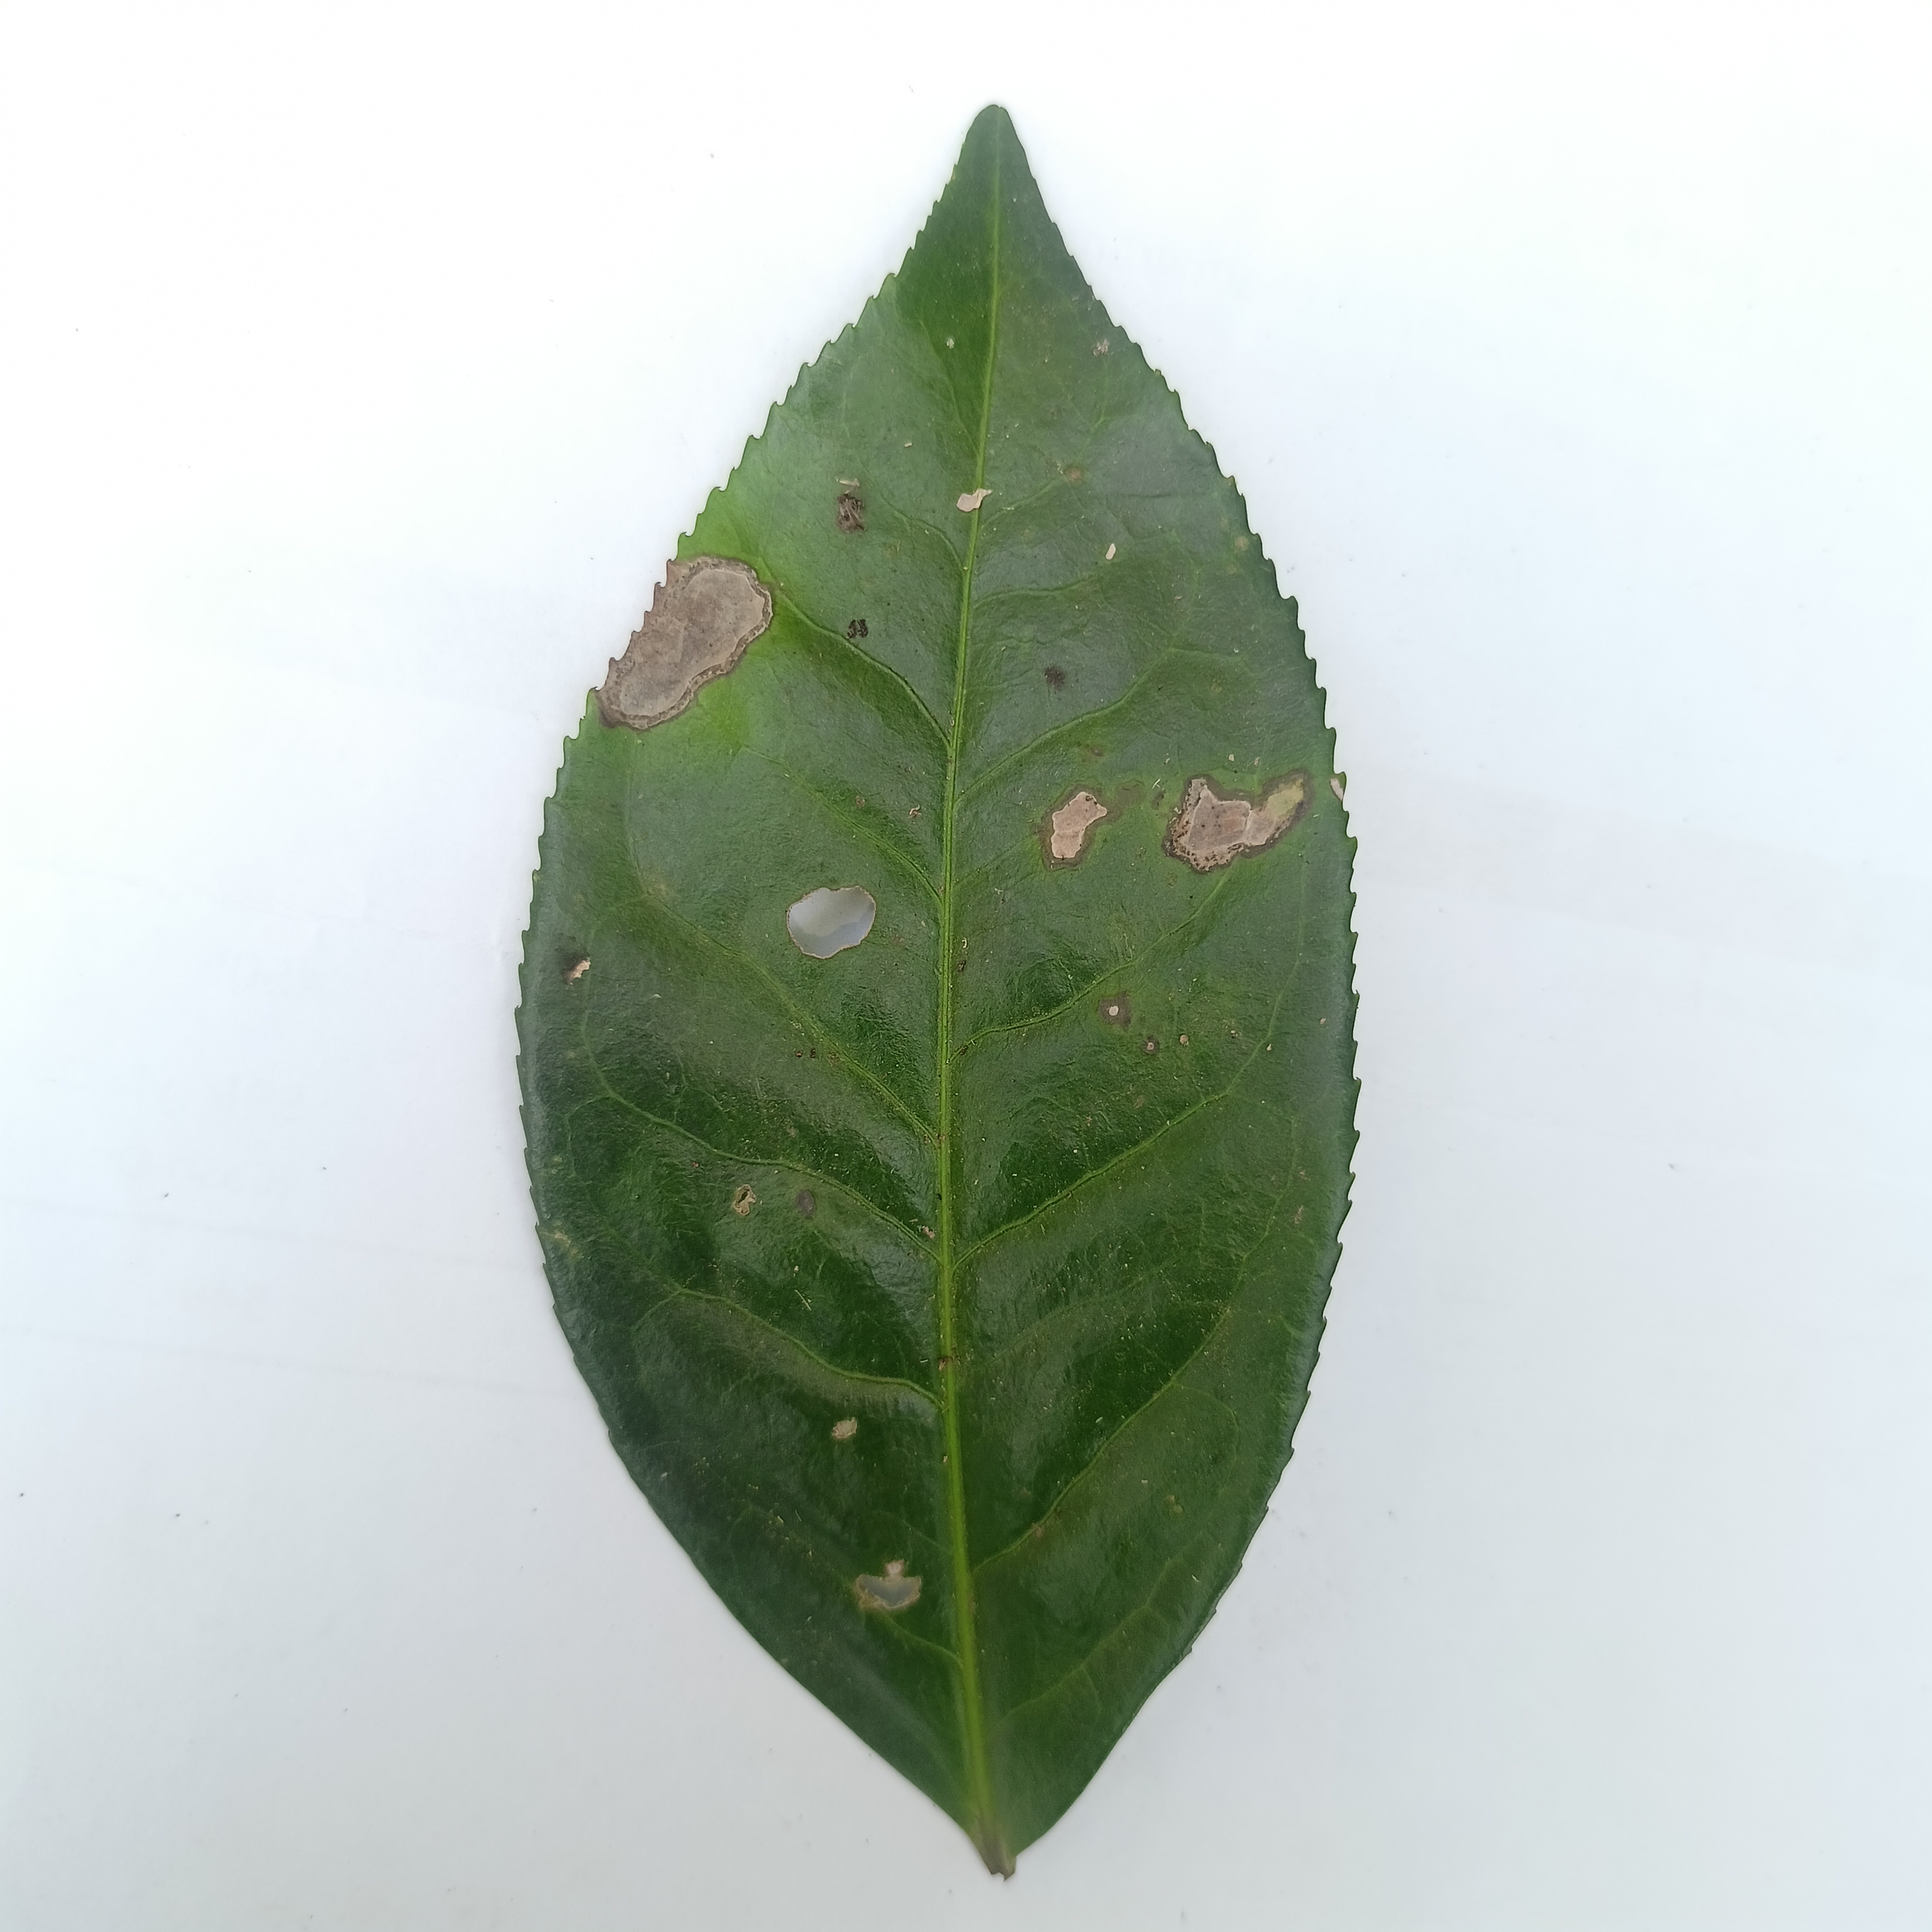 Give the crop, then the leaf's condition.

tea, brown blight
